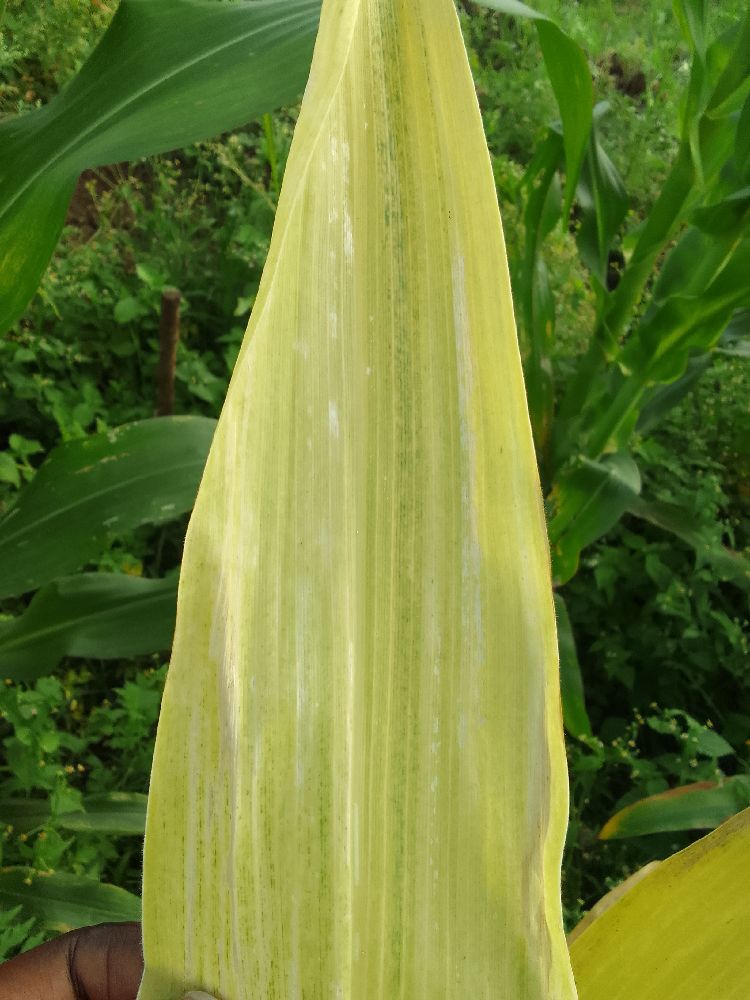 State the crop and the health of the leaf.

maize, maize lethal necrosis
